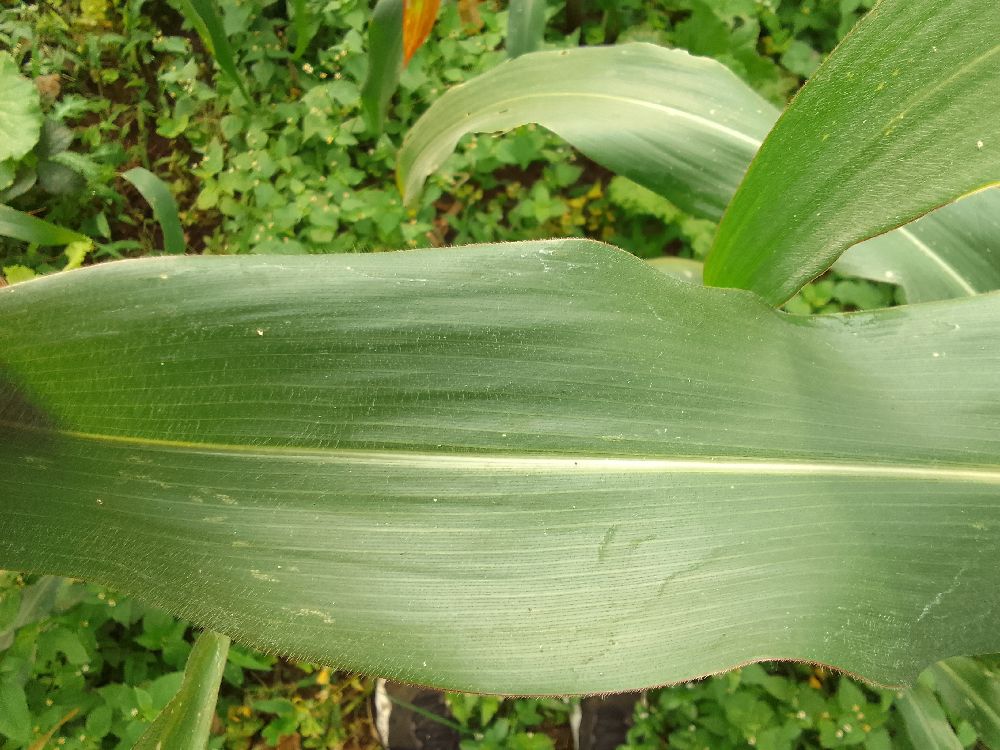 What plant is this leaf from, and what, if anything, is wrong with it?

maize, healthy
